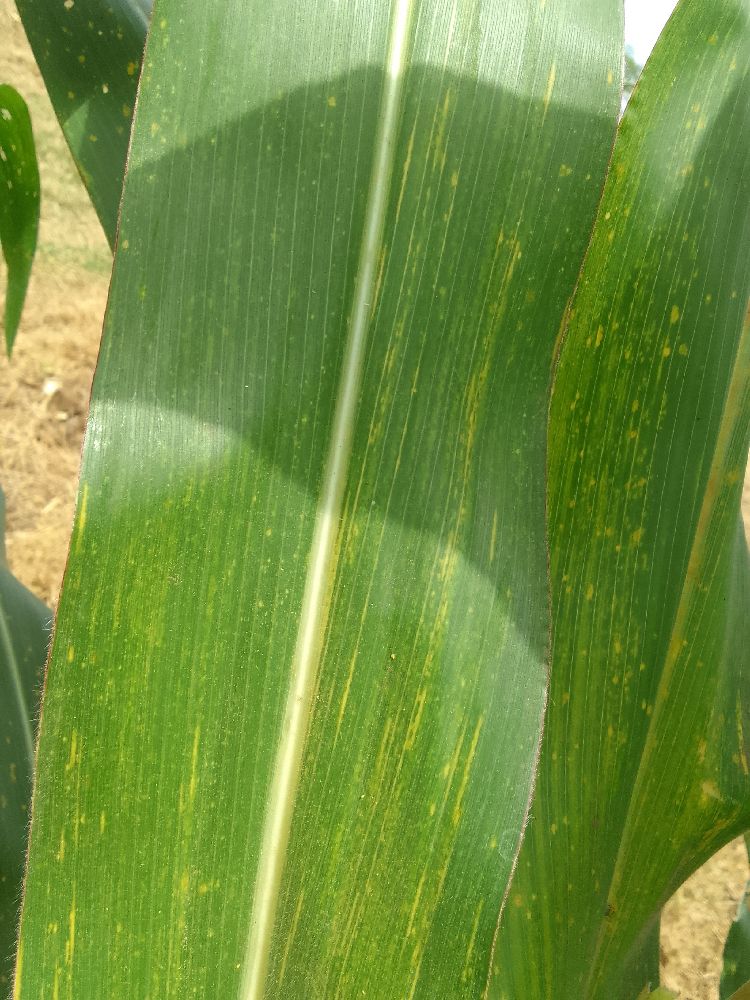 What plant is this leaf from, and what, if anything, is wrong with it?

maize, maize lethal necrosis
